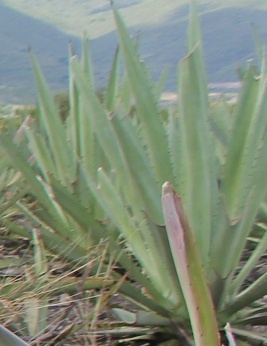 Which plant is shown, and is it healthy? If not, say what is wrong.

agave, yellow
